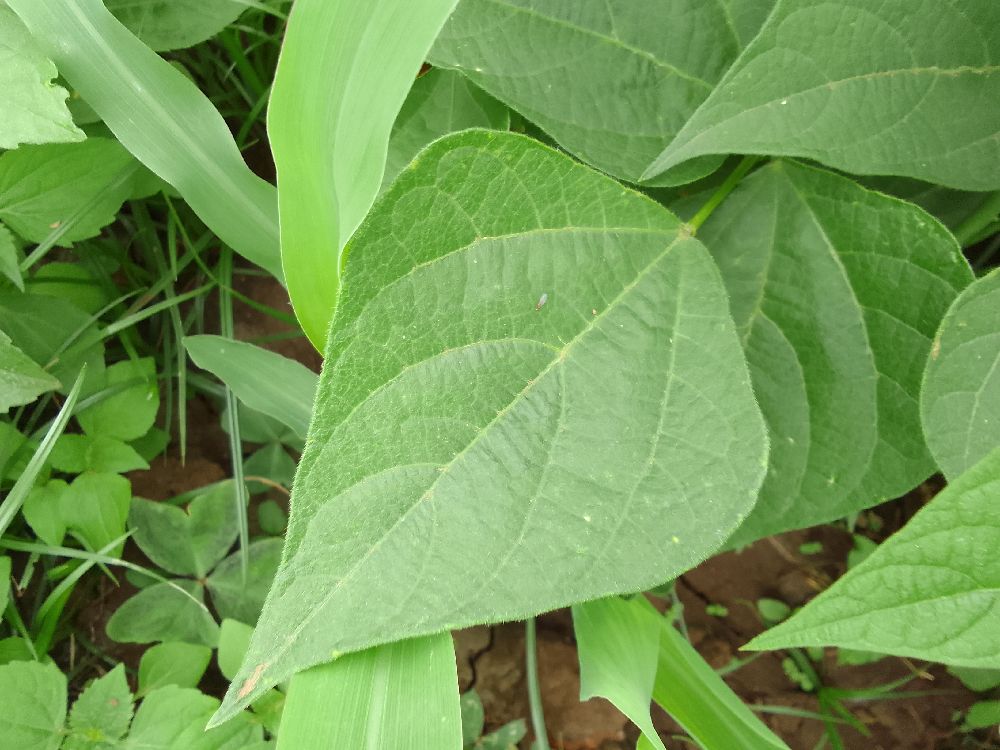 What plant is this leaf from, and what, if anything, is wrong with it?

common bean, healthy
